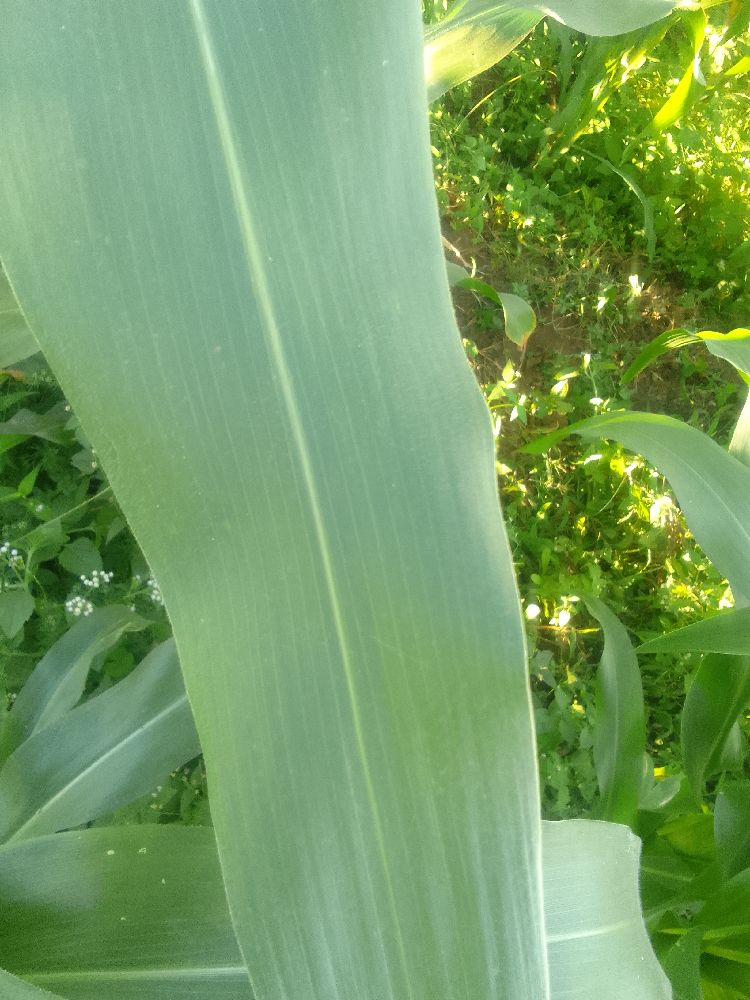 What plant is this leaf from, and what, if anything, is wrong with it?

maize, healthy
